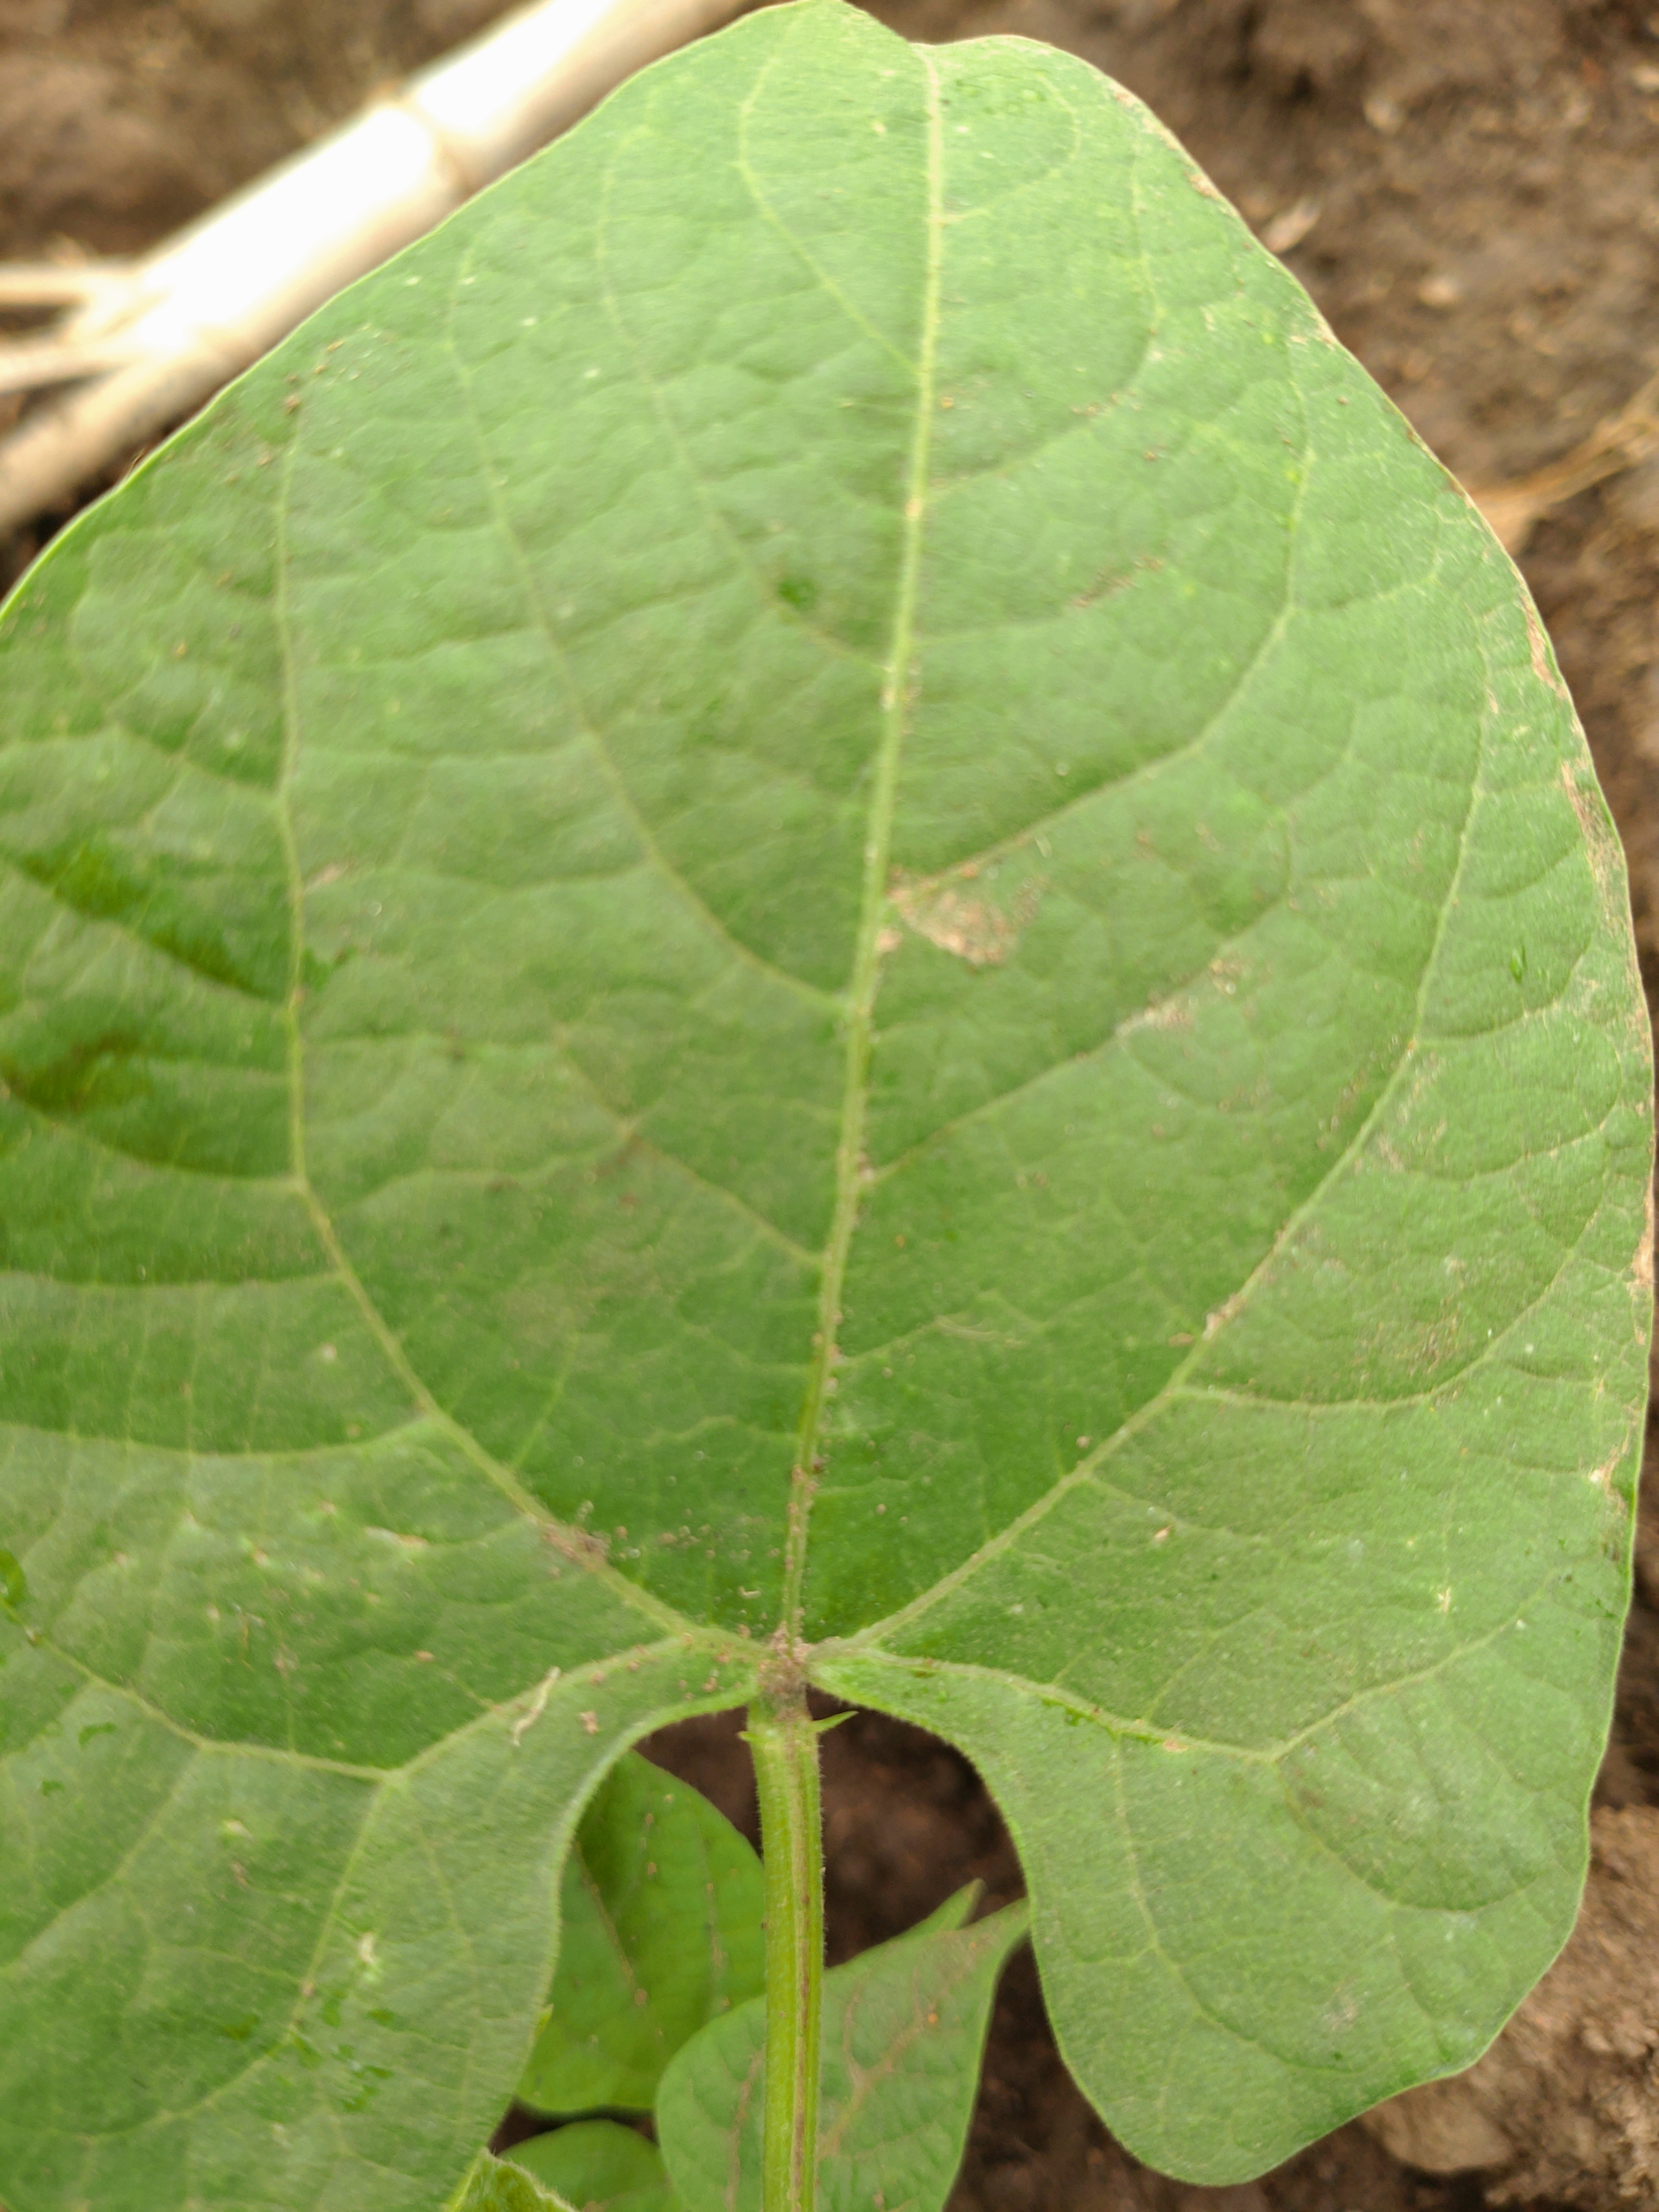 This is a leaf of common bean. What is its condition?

healthy
